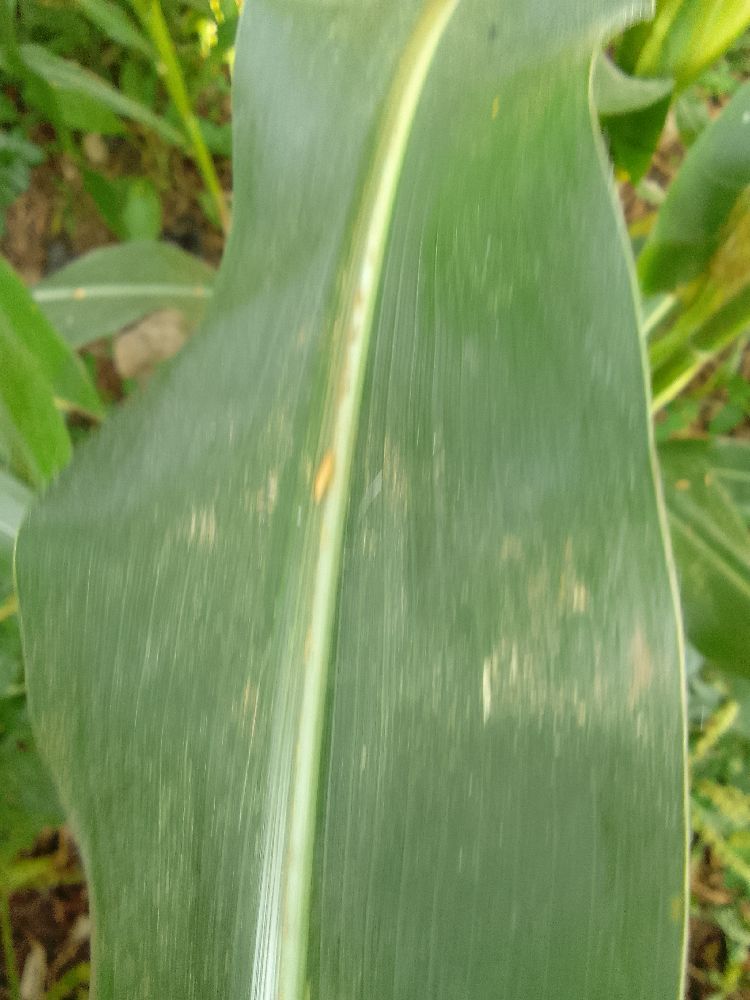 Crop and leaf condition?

maize, healthy
